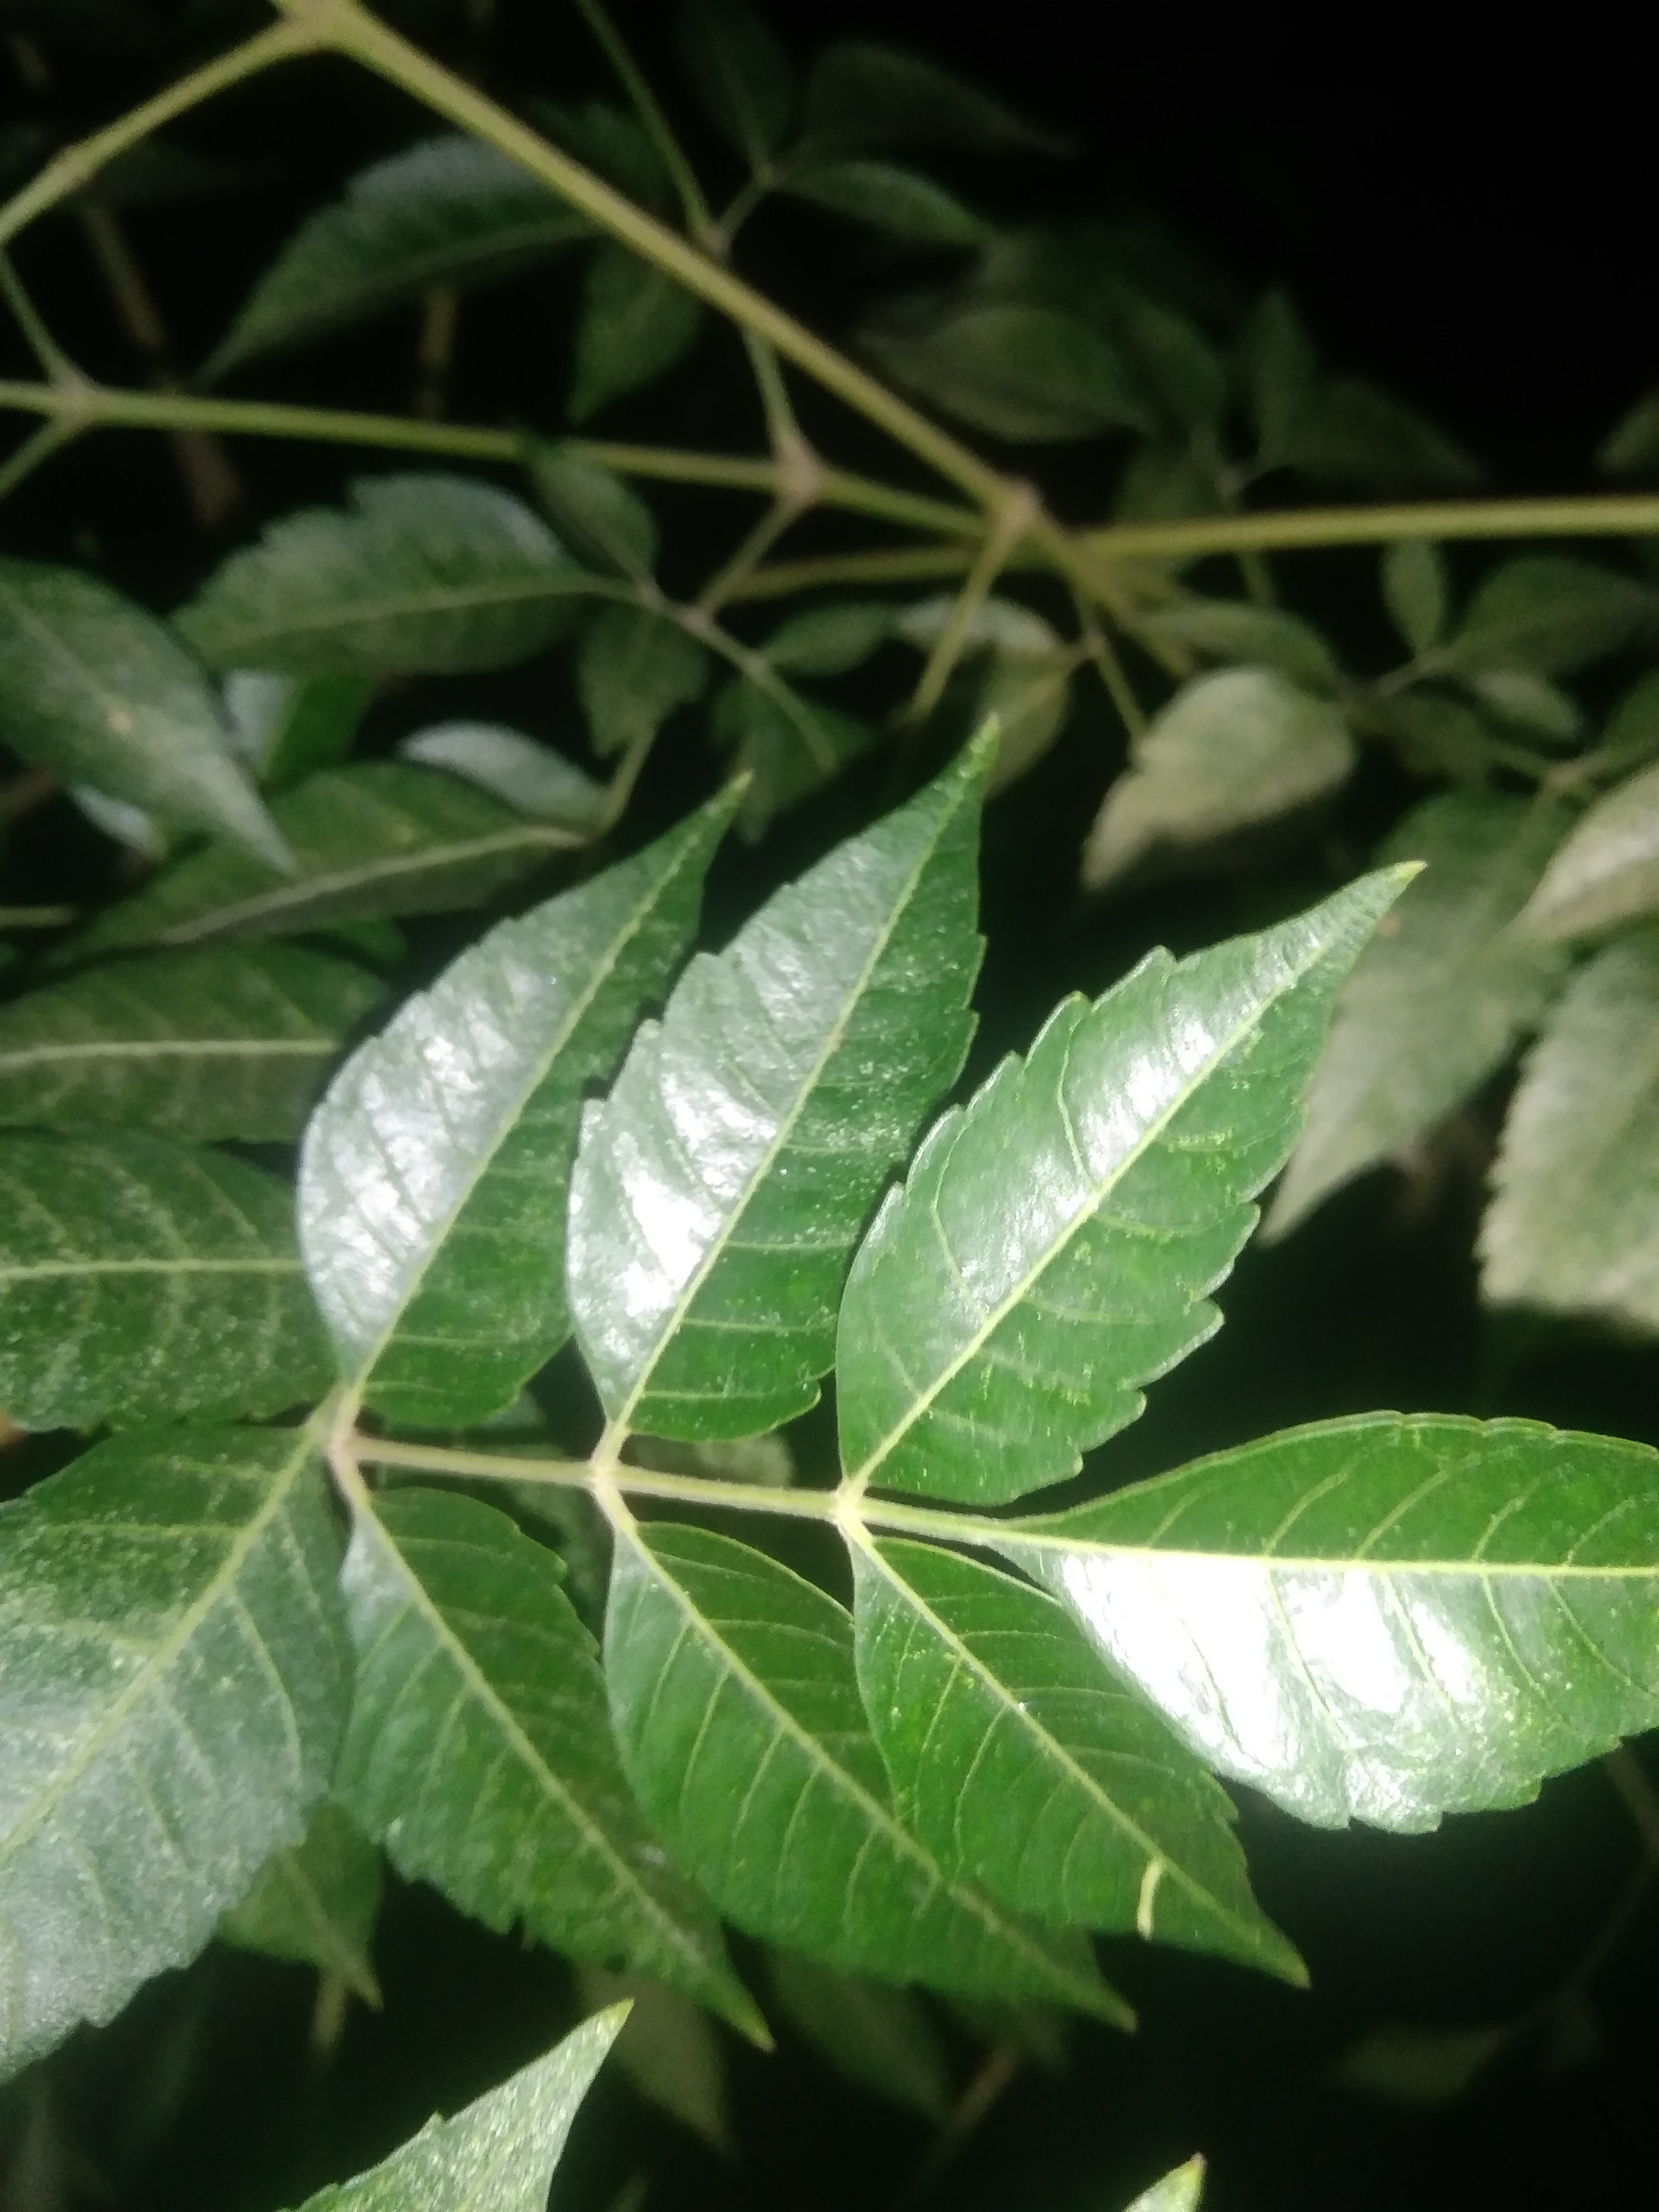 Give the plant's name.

neem
